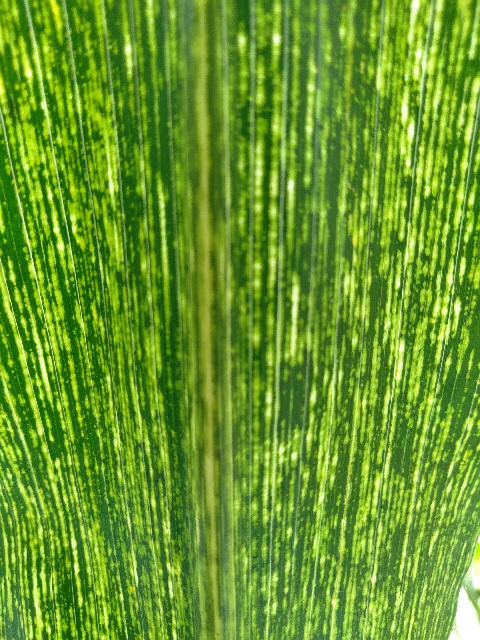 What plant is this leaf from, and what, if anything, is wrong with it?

maize, maize streak virus
